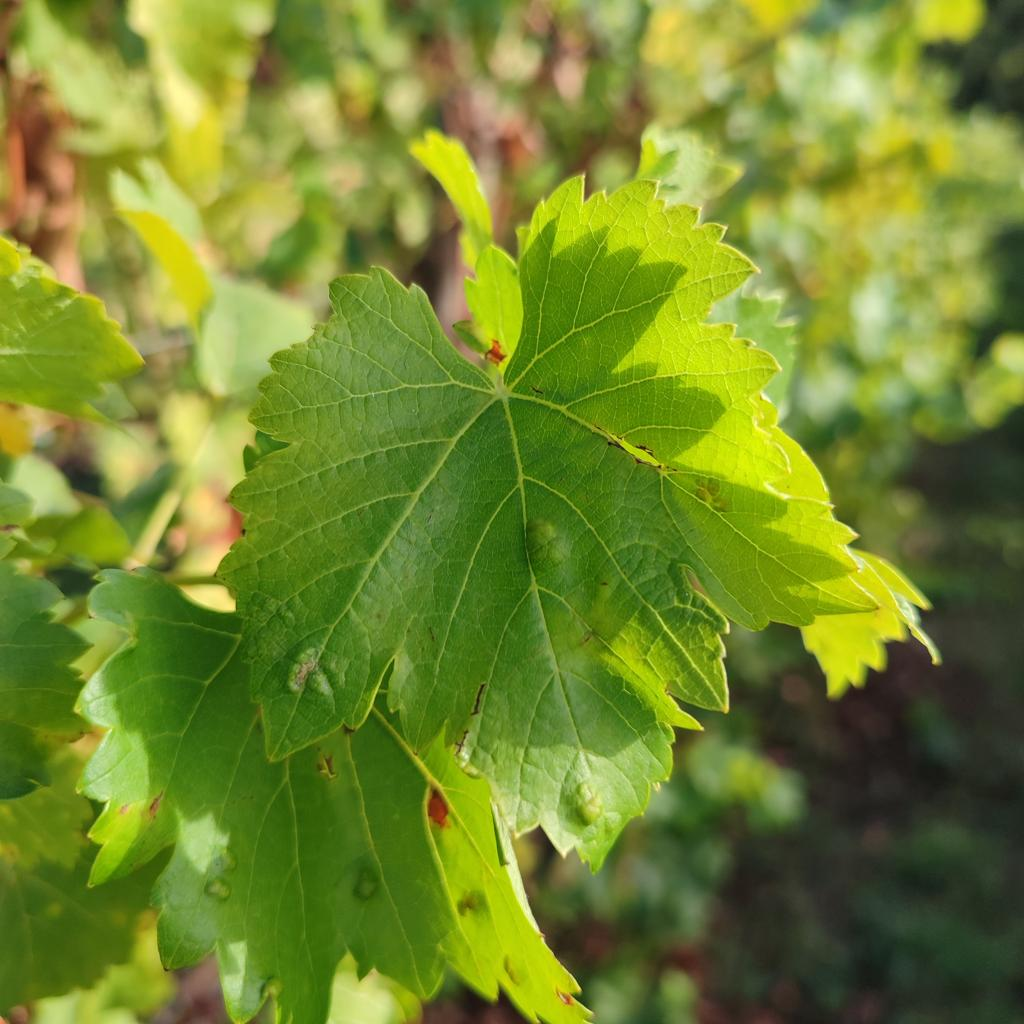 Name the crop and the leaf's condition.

grapevine, erineum mite
